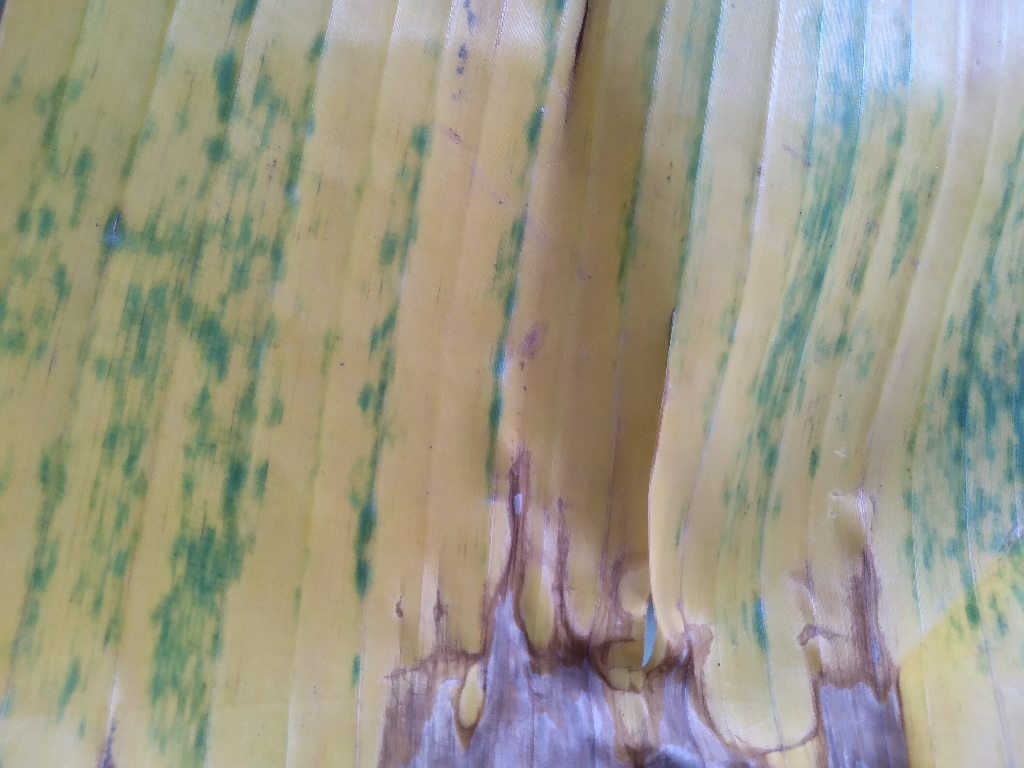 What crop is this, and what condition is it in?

banana, fusarium wilt race 1
